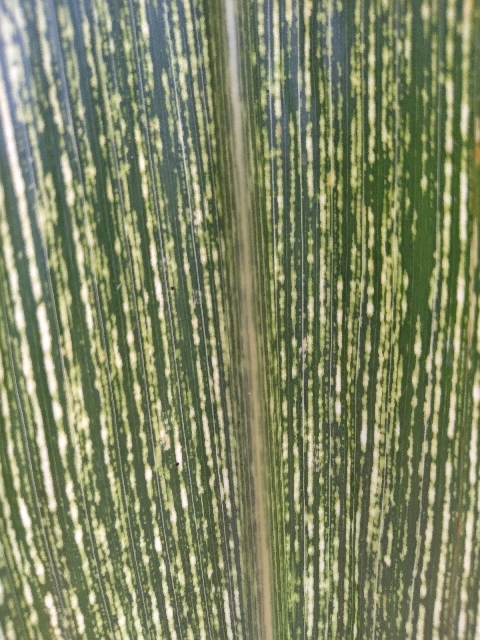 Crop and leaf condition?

maize, maize streak virus
